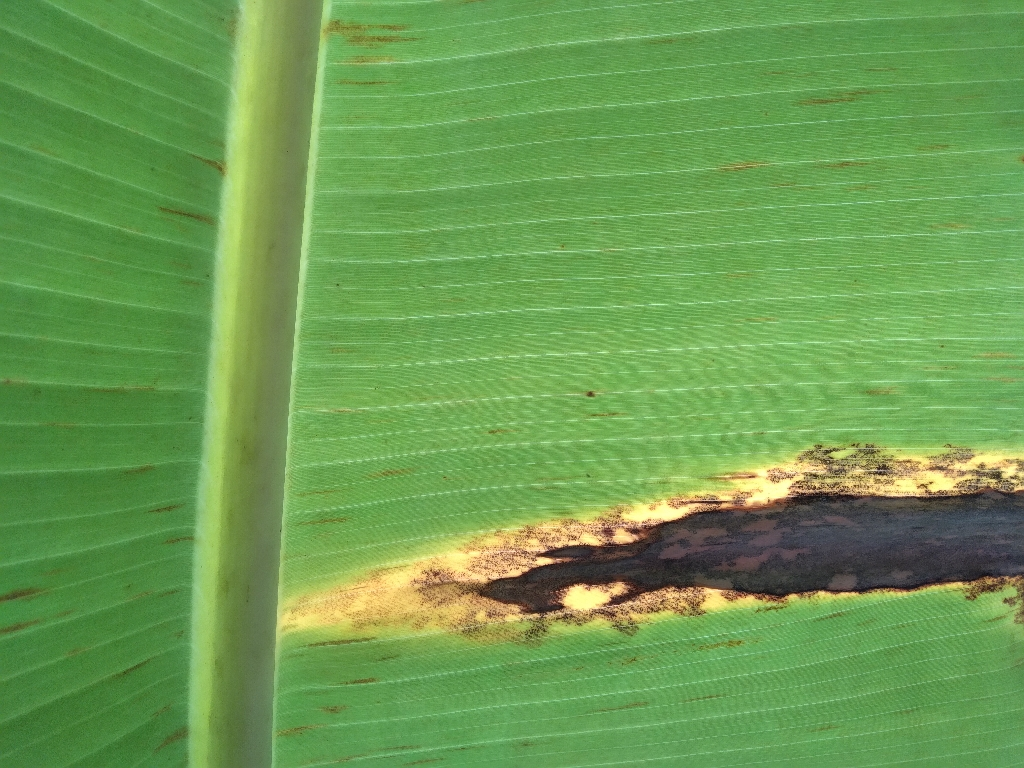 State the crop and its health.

banana, black sigatoka
